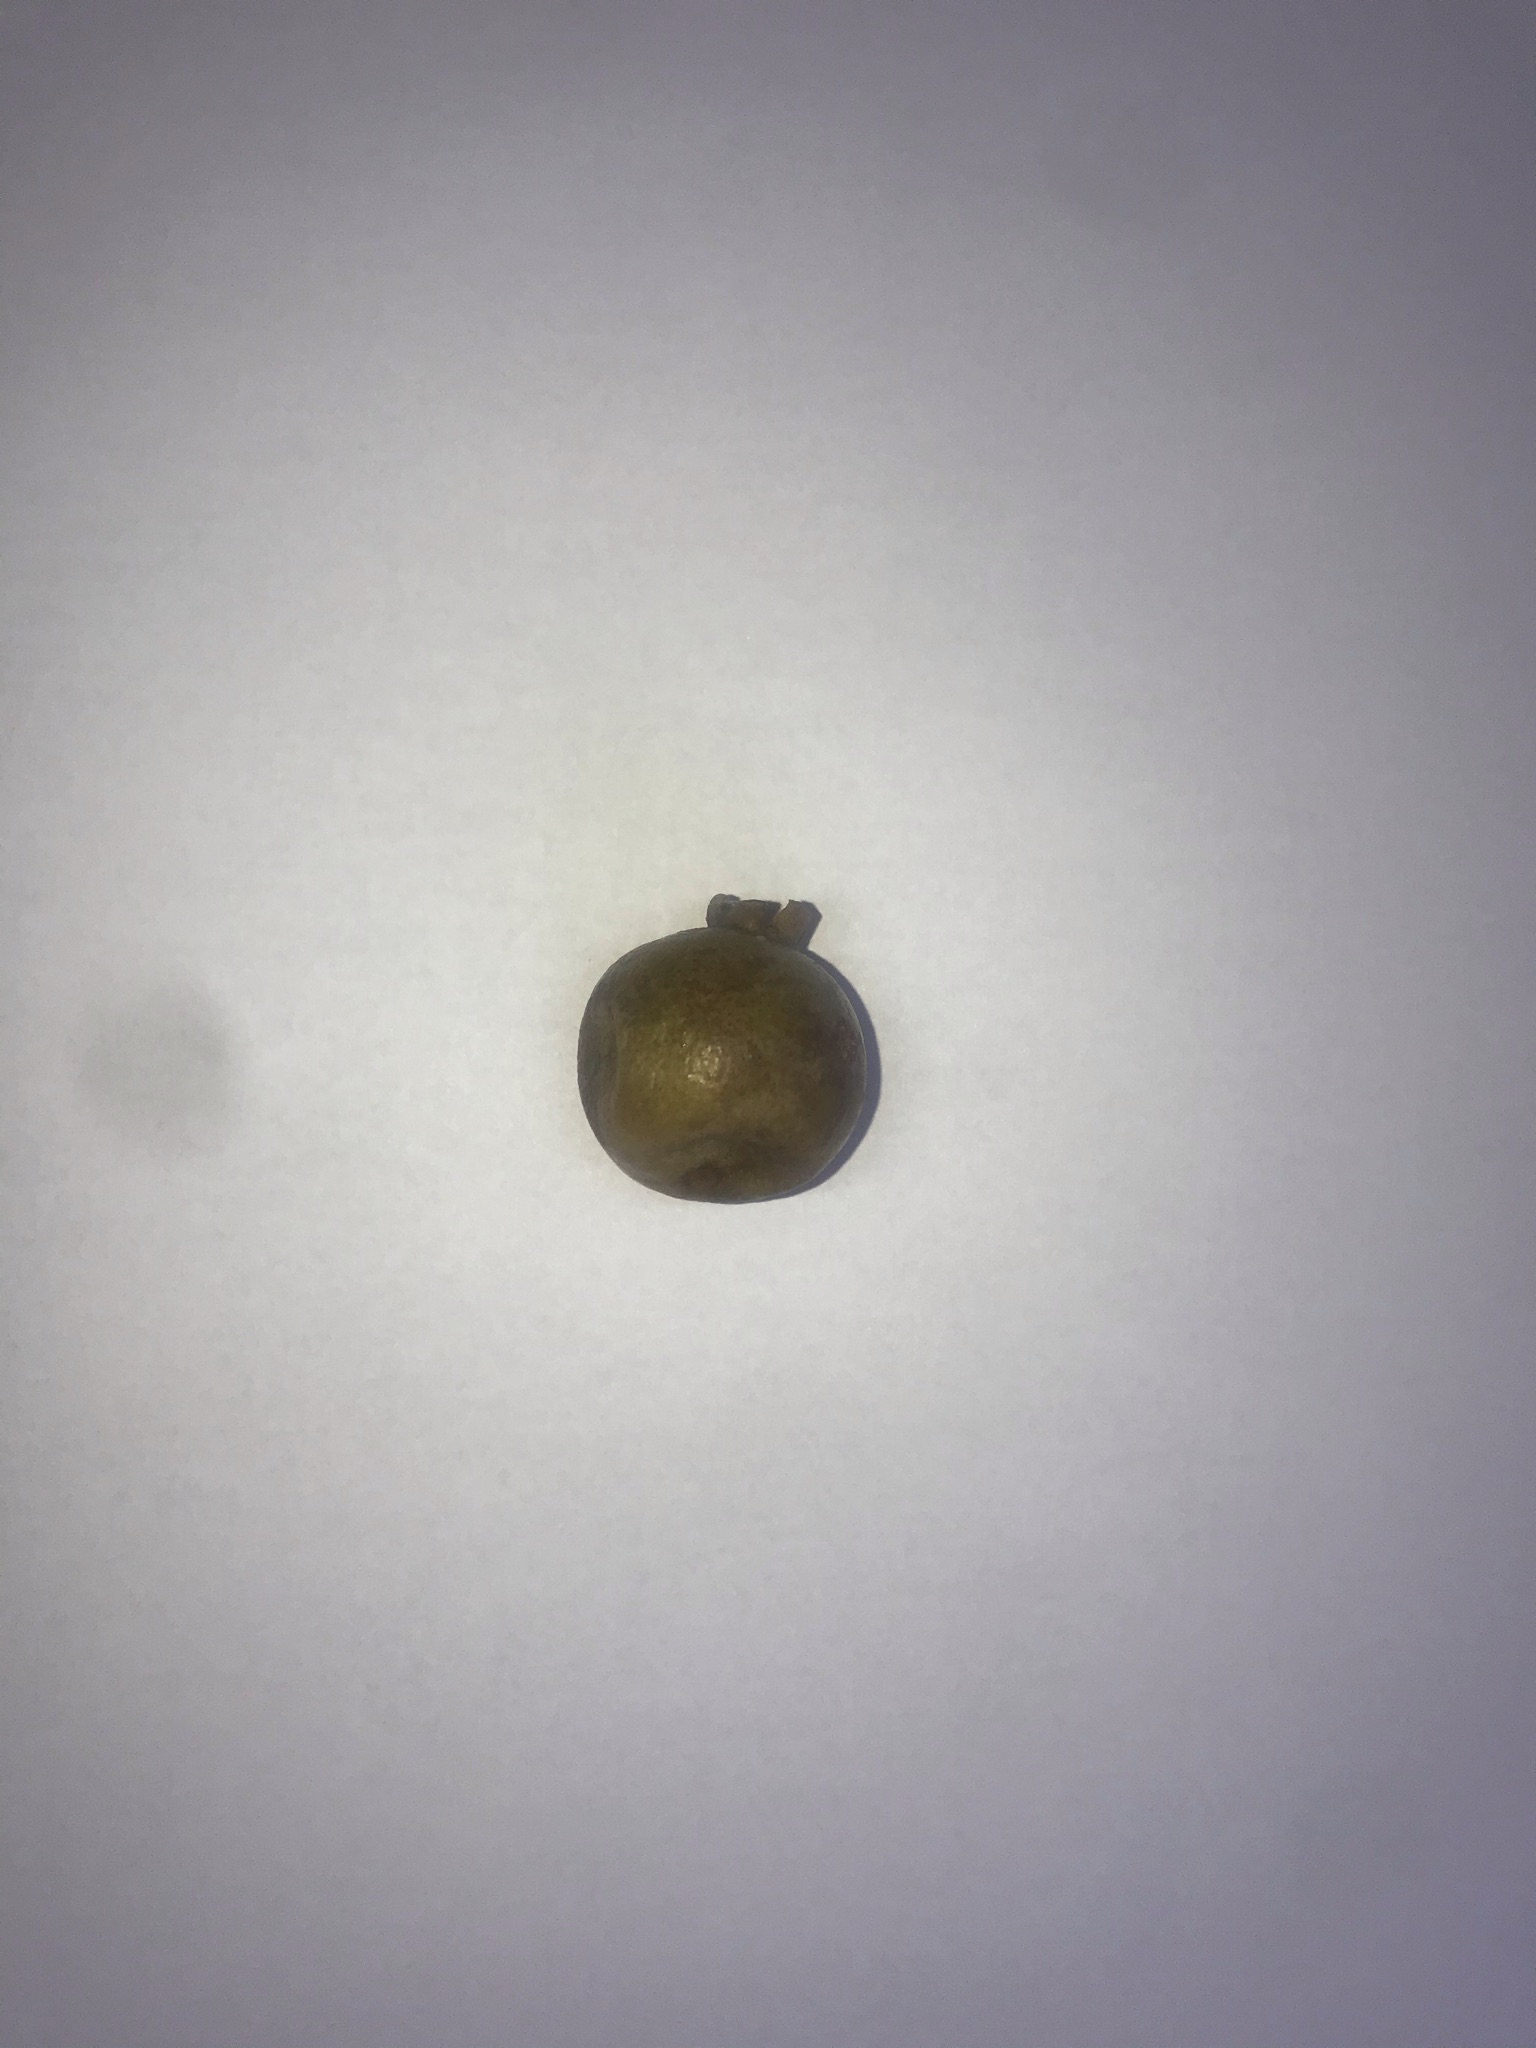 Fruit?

gabiroba
